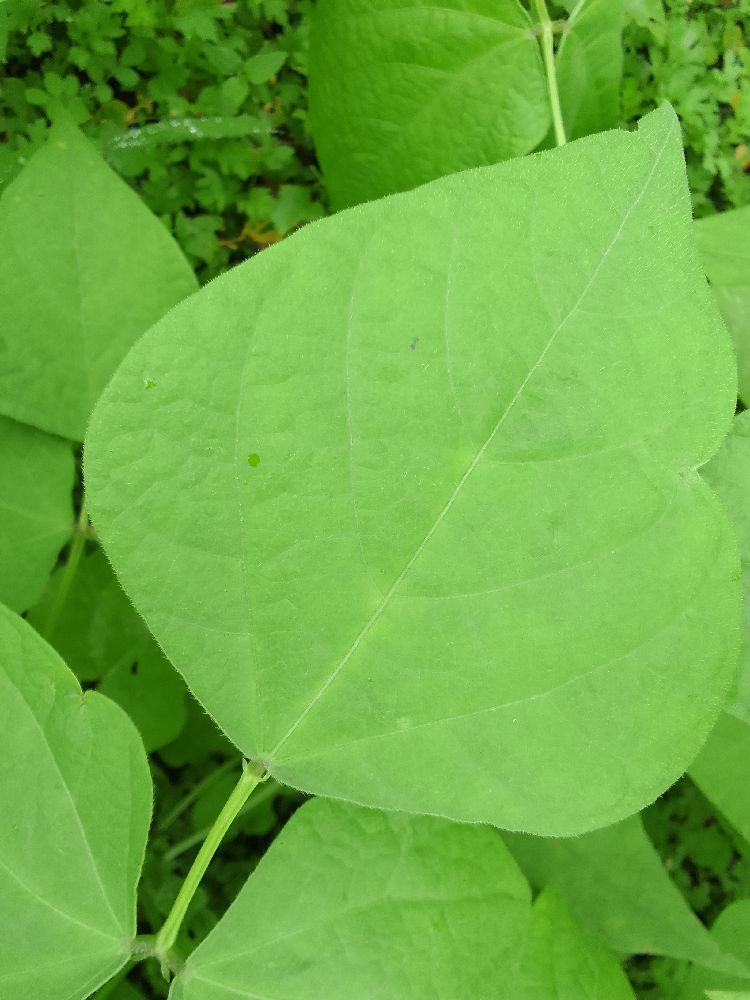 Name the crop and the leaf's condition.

common bean, healthy
